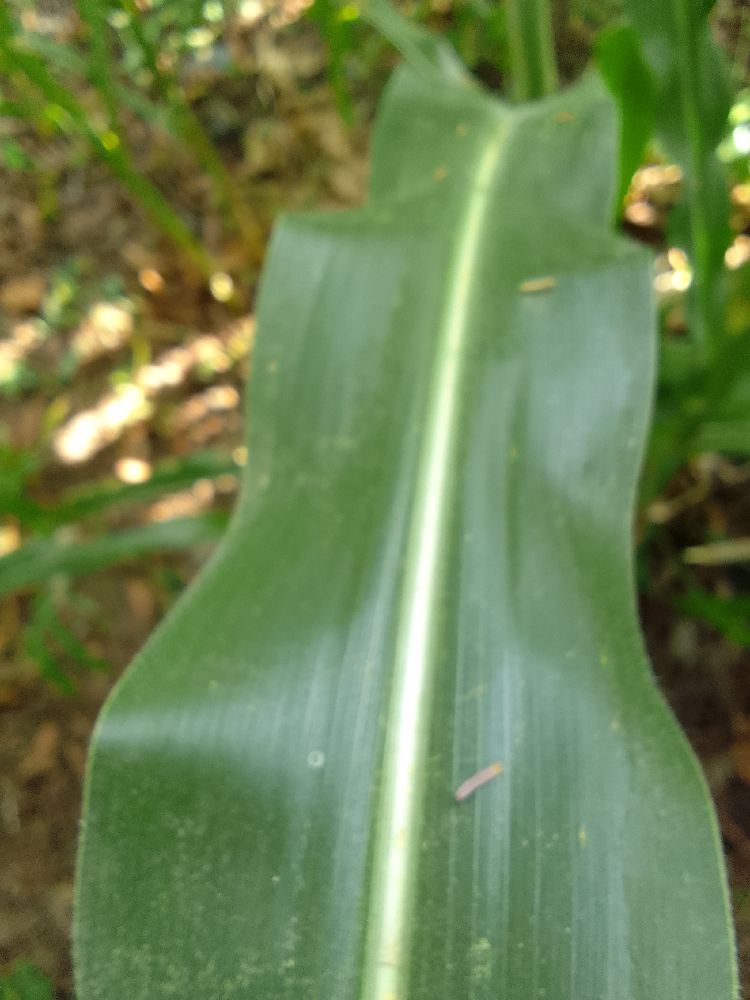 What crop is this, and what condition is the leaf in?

maize, healthy
